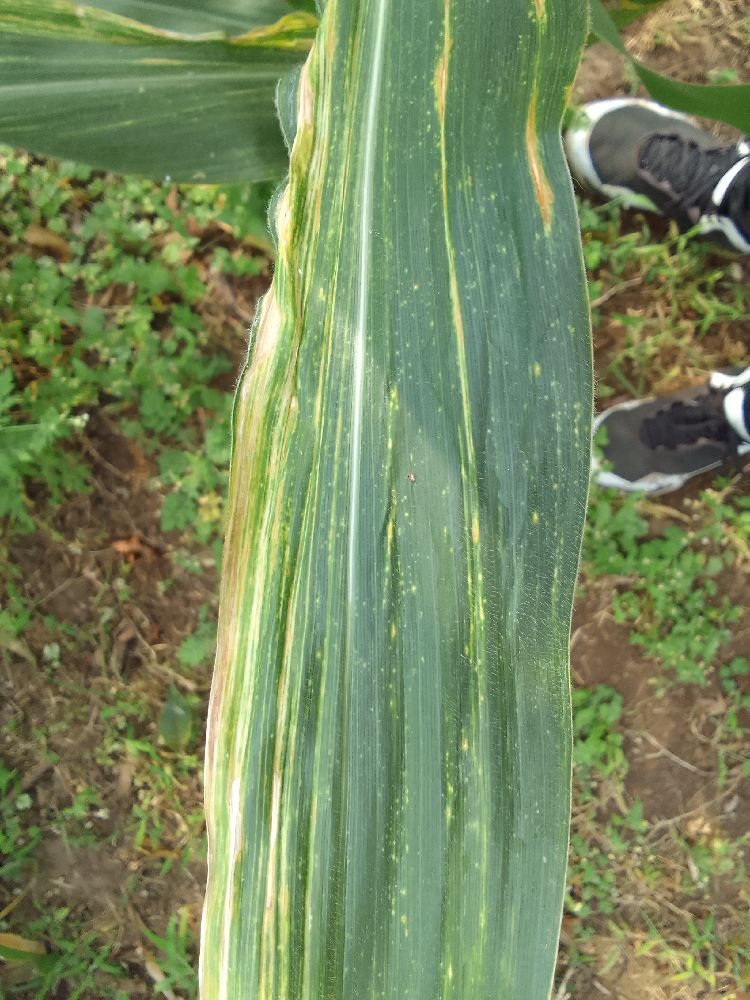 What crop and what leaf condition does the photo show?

maize, maize lethal necrosis
